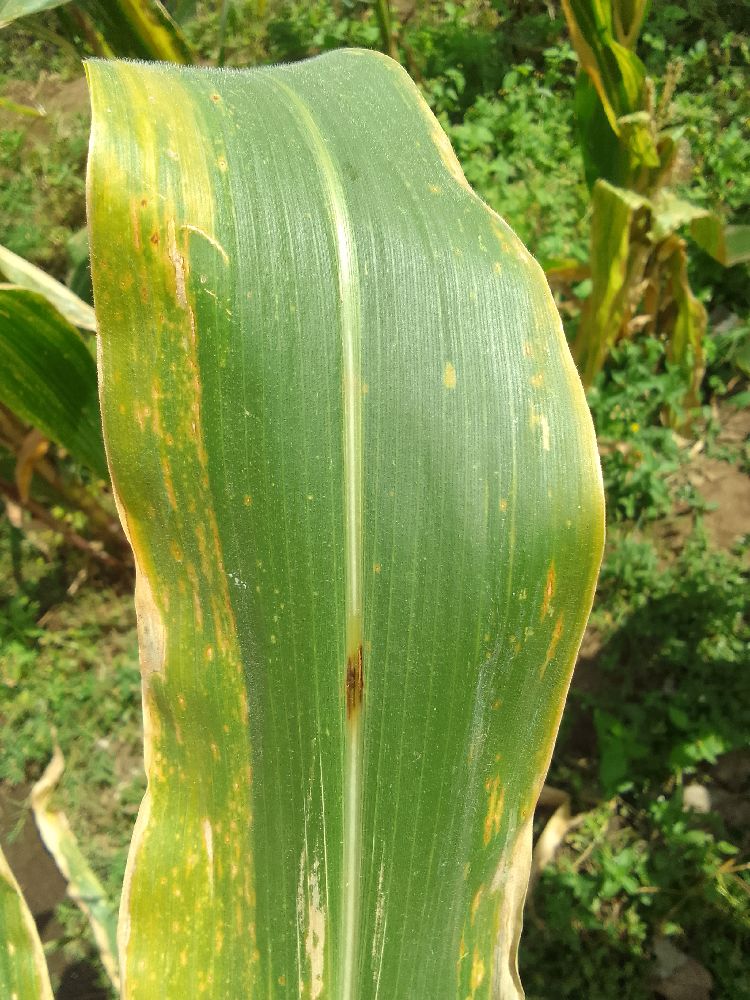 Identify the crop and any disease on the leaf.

maize, maize lethal necrosis
